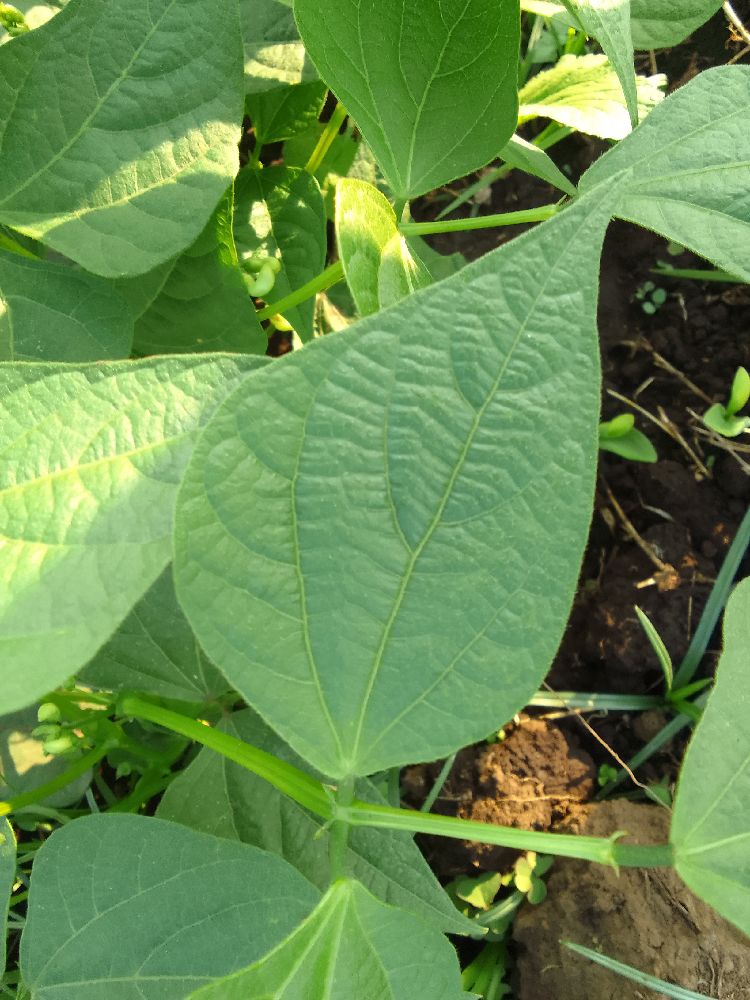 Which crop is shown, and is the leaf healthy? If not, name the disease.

common bean, healthy
